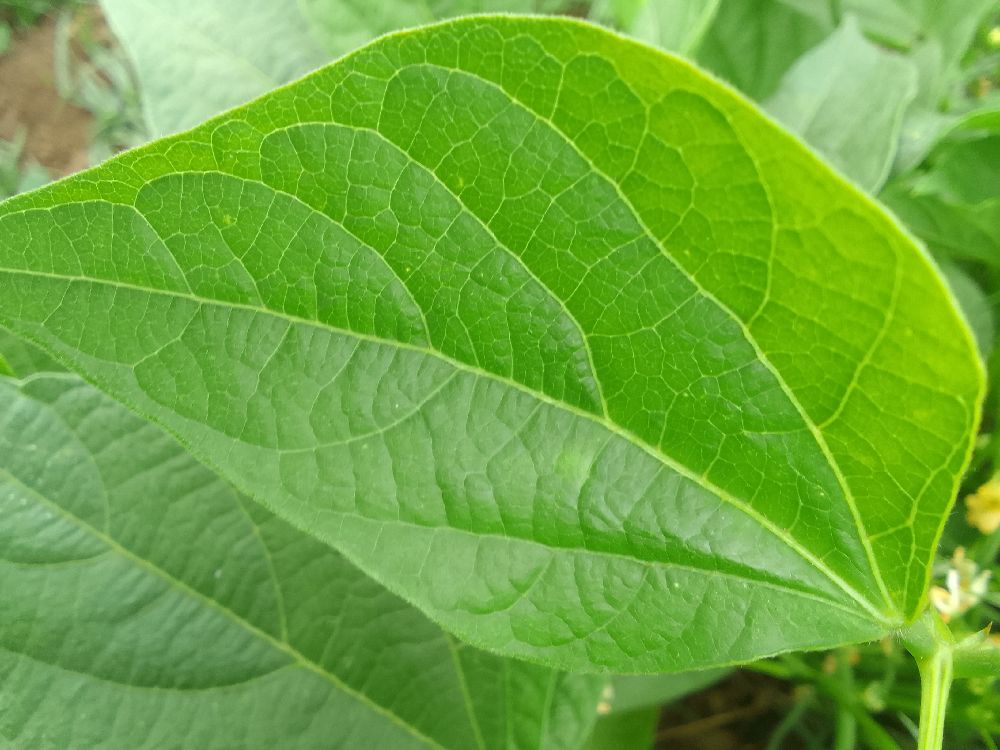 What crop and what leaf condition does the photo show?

common bean, healthy
